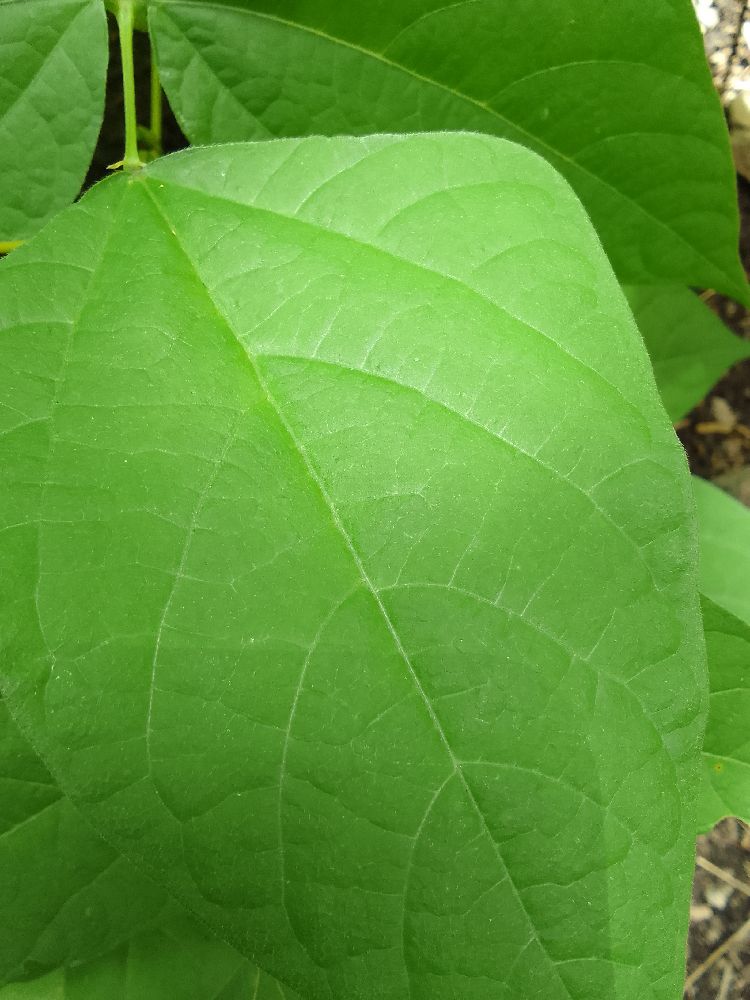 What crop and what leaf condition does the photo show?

common bean, healthy
